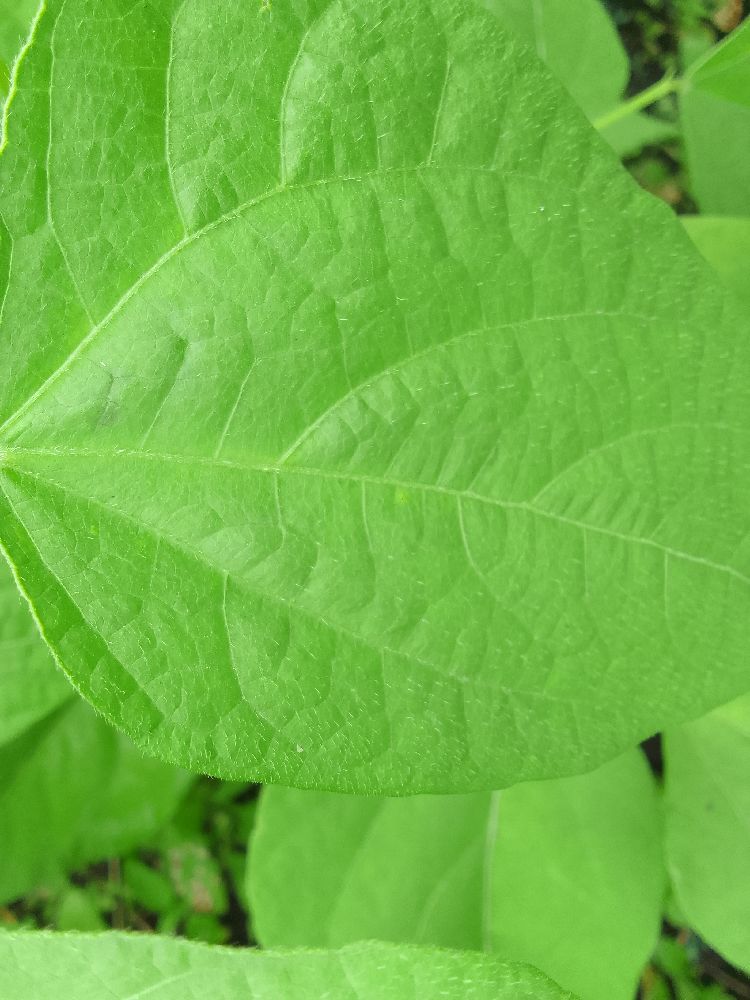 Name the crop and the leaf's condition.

common bean, healthy
